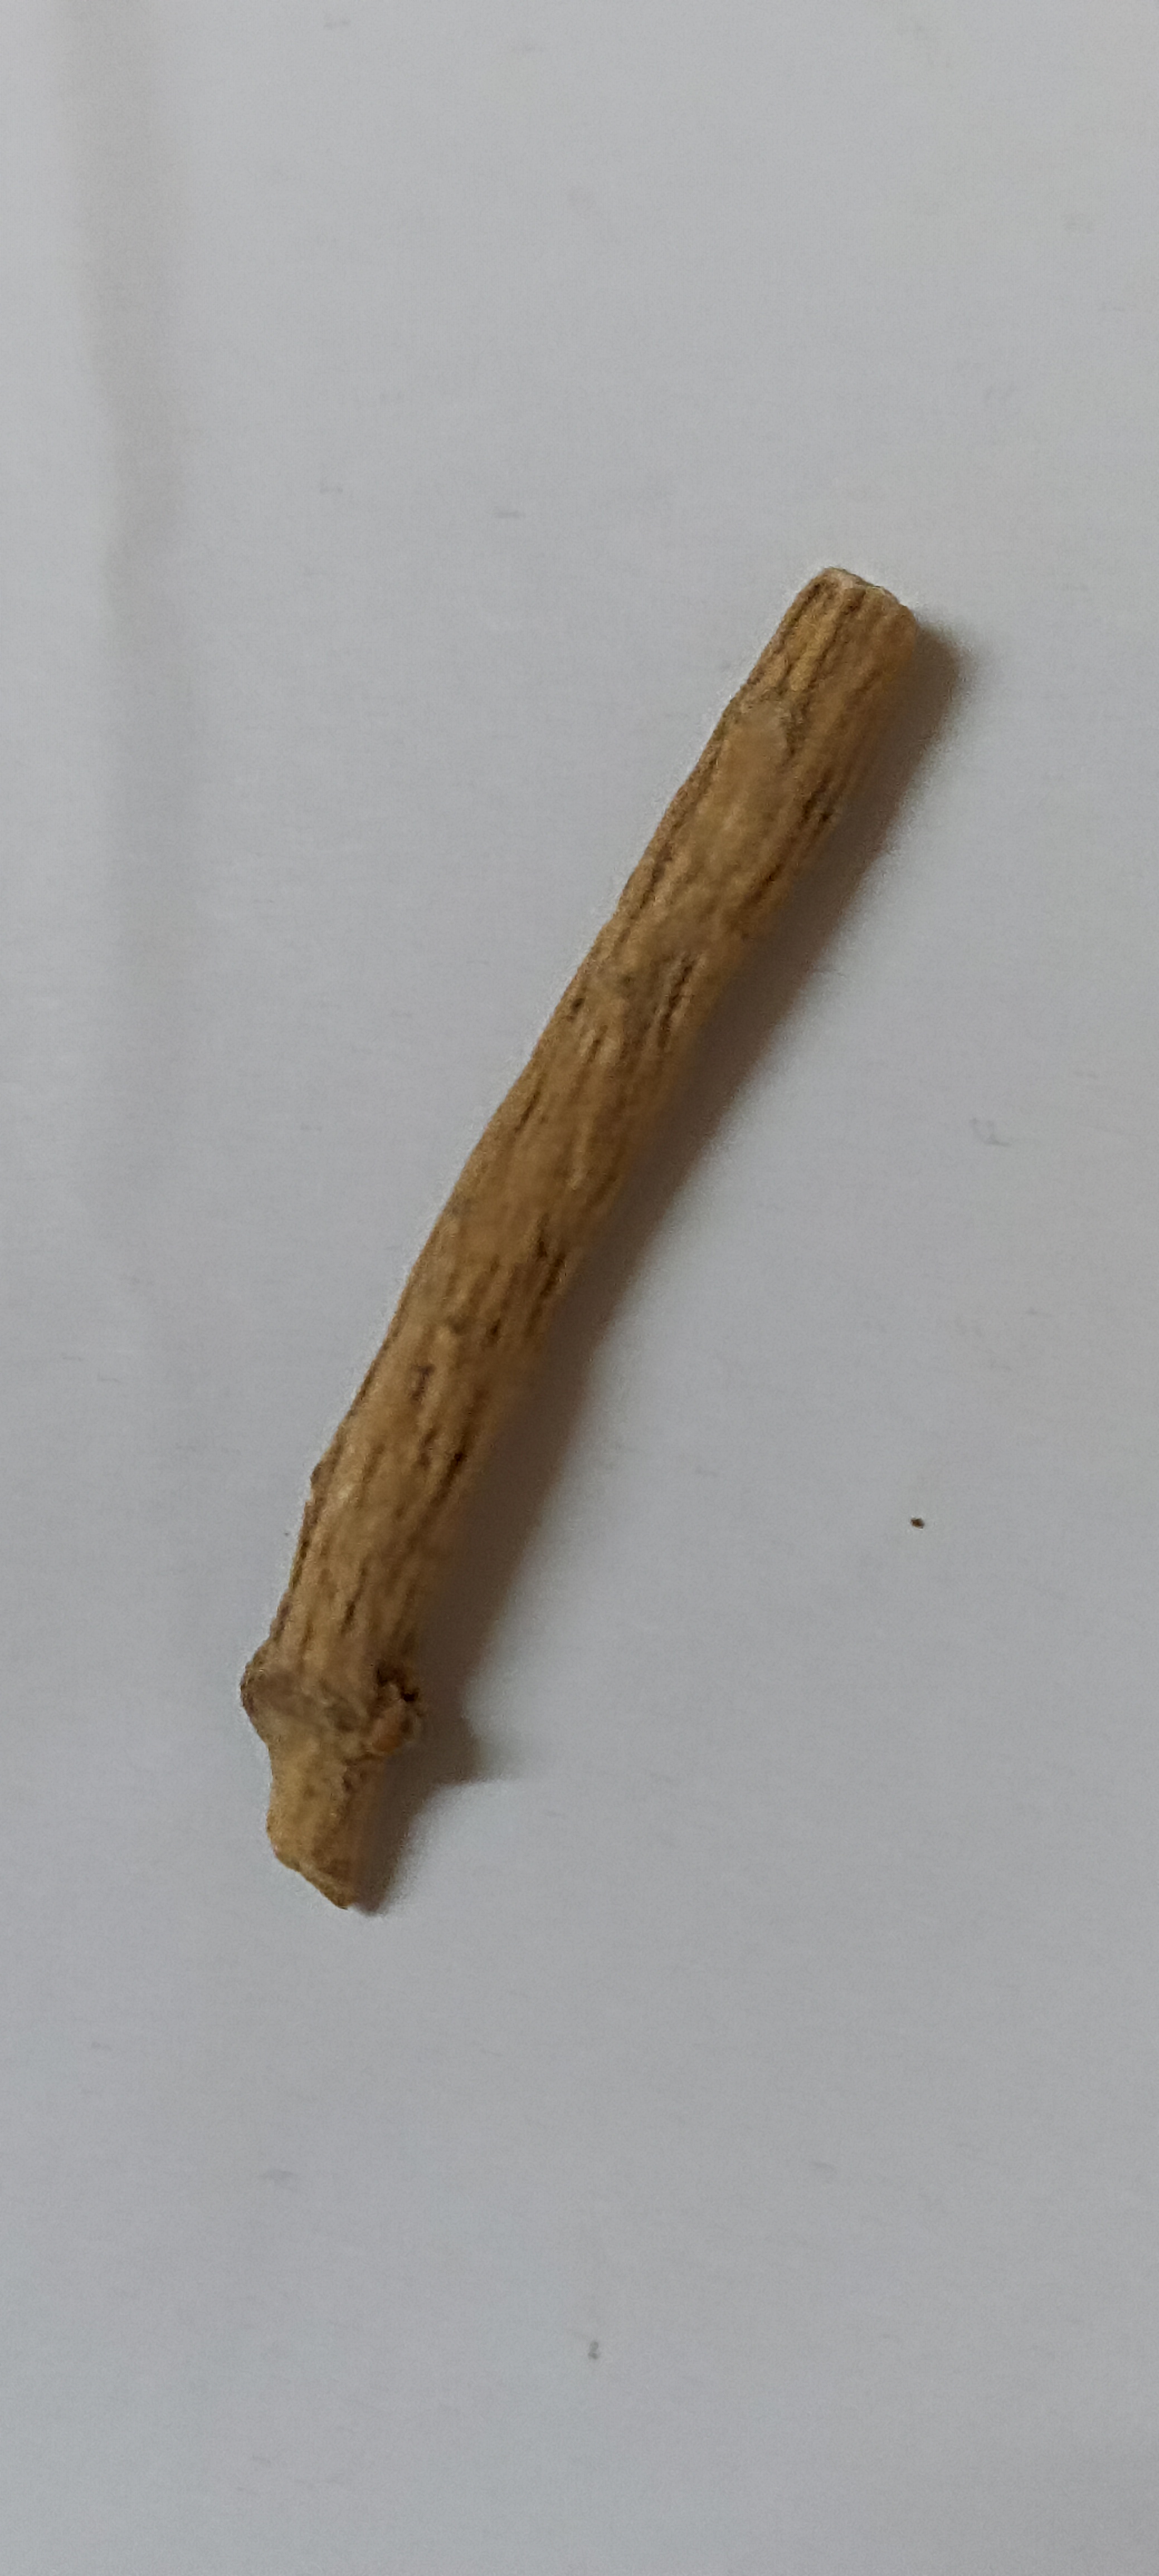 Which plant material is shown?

ashwagandha
